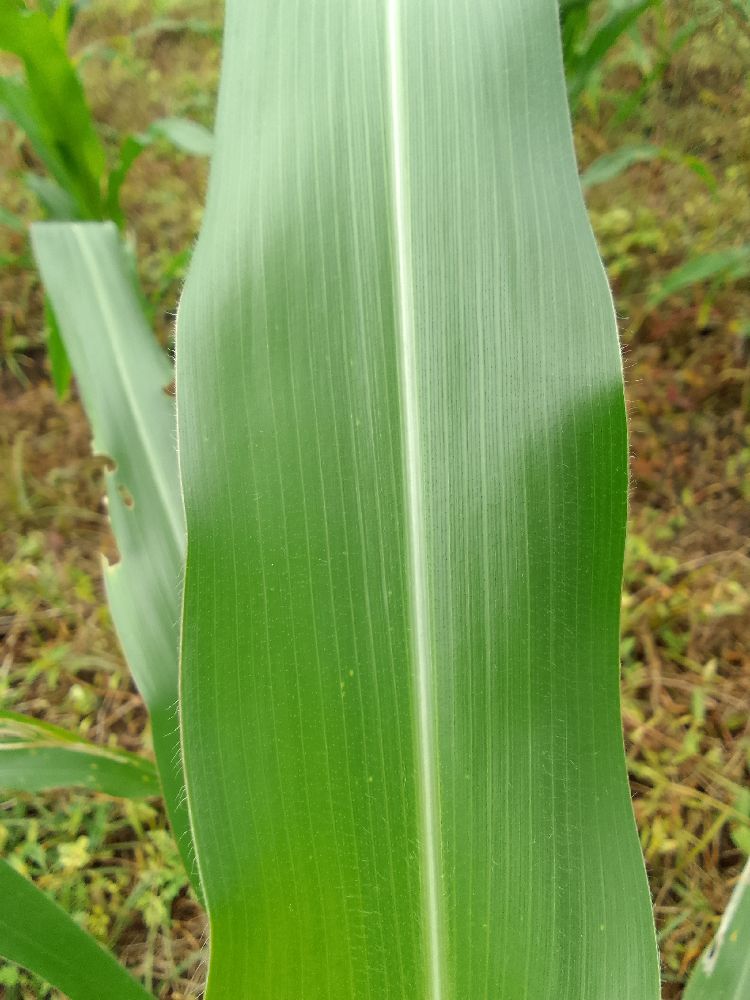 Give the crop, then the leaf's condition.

maize, healthy
